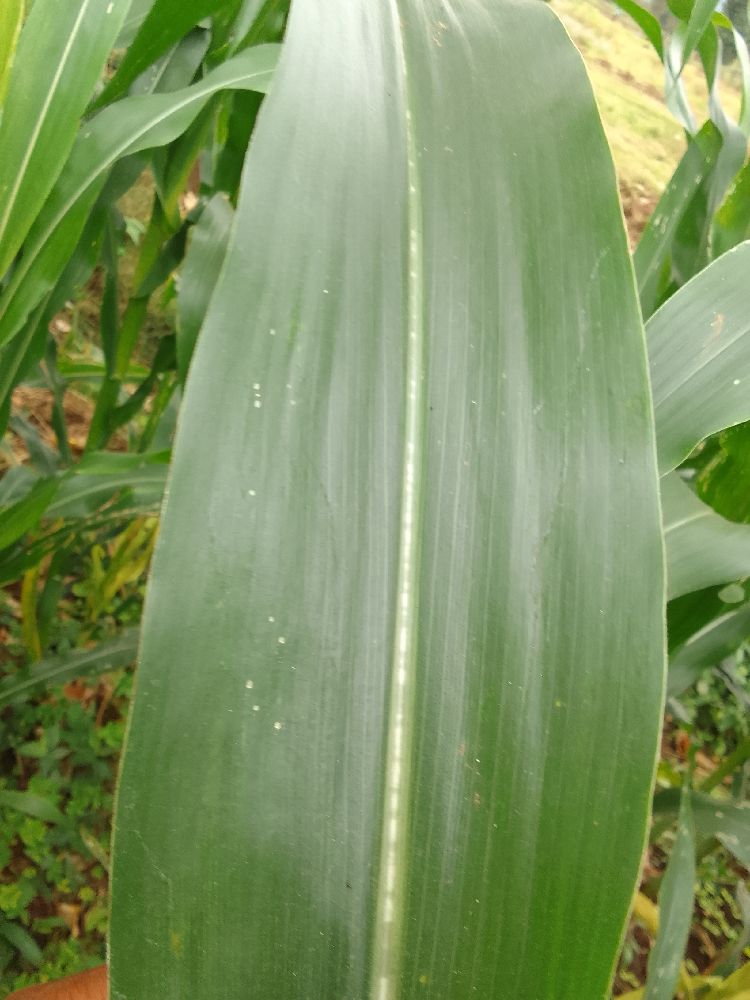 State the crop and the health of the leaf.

maize, healthy
